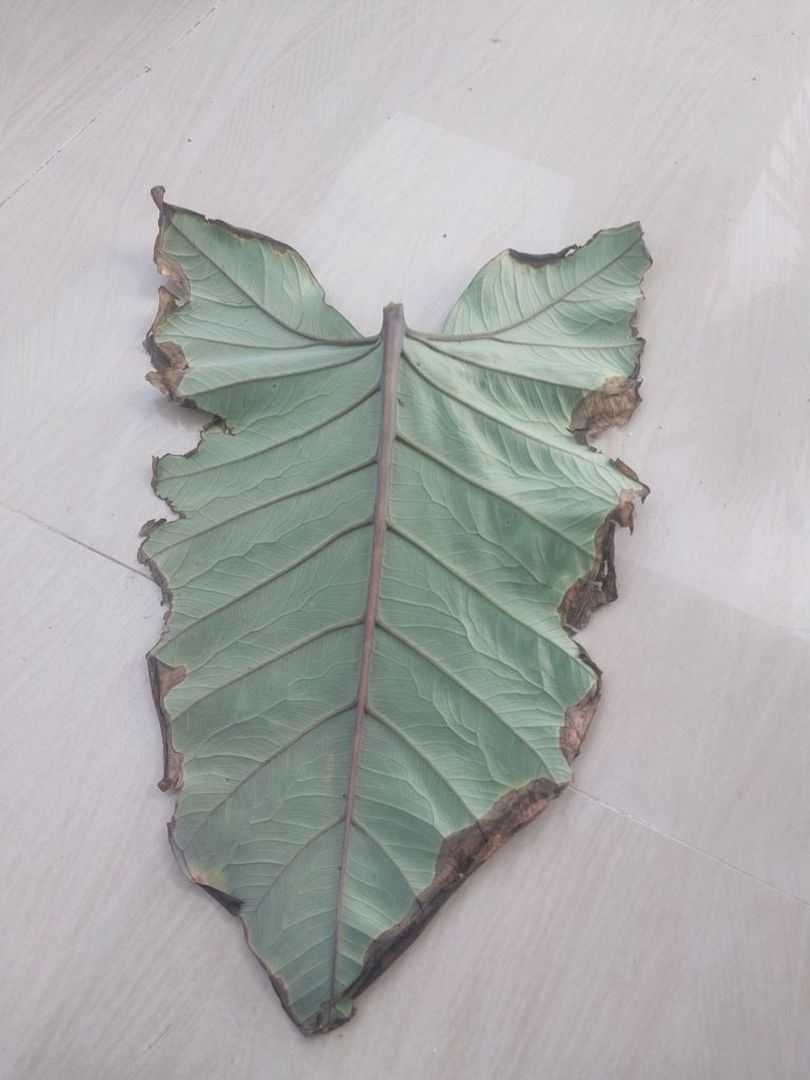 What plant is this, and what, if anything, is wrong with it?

taro, leaf blight
